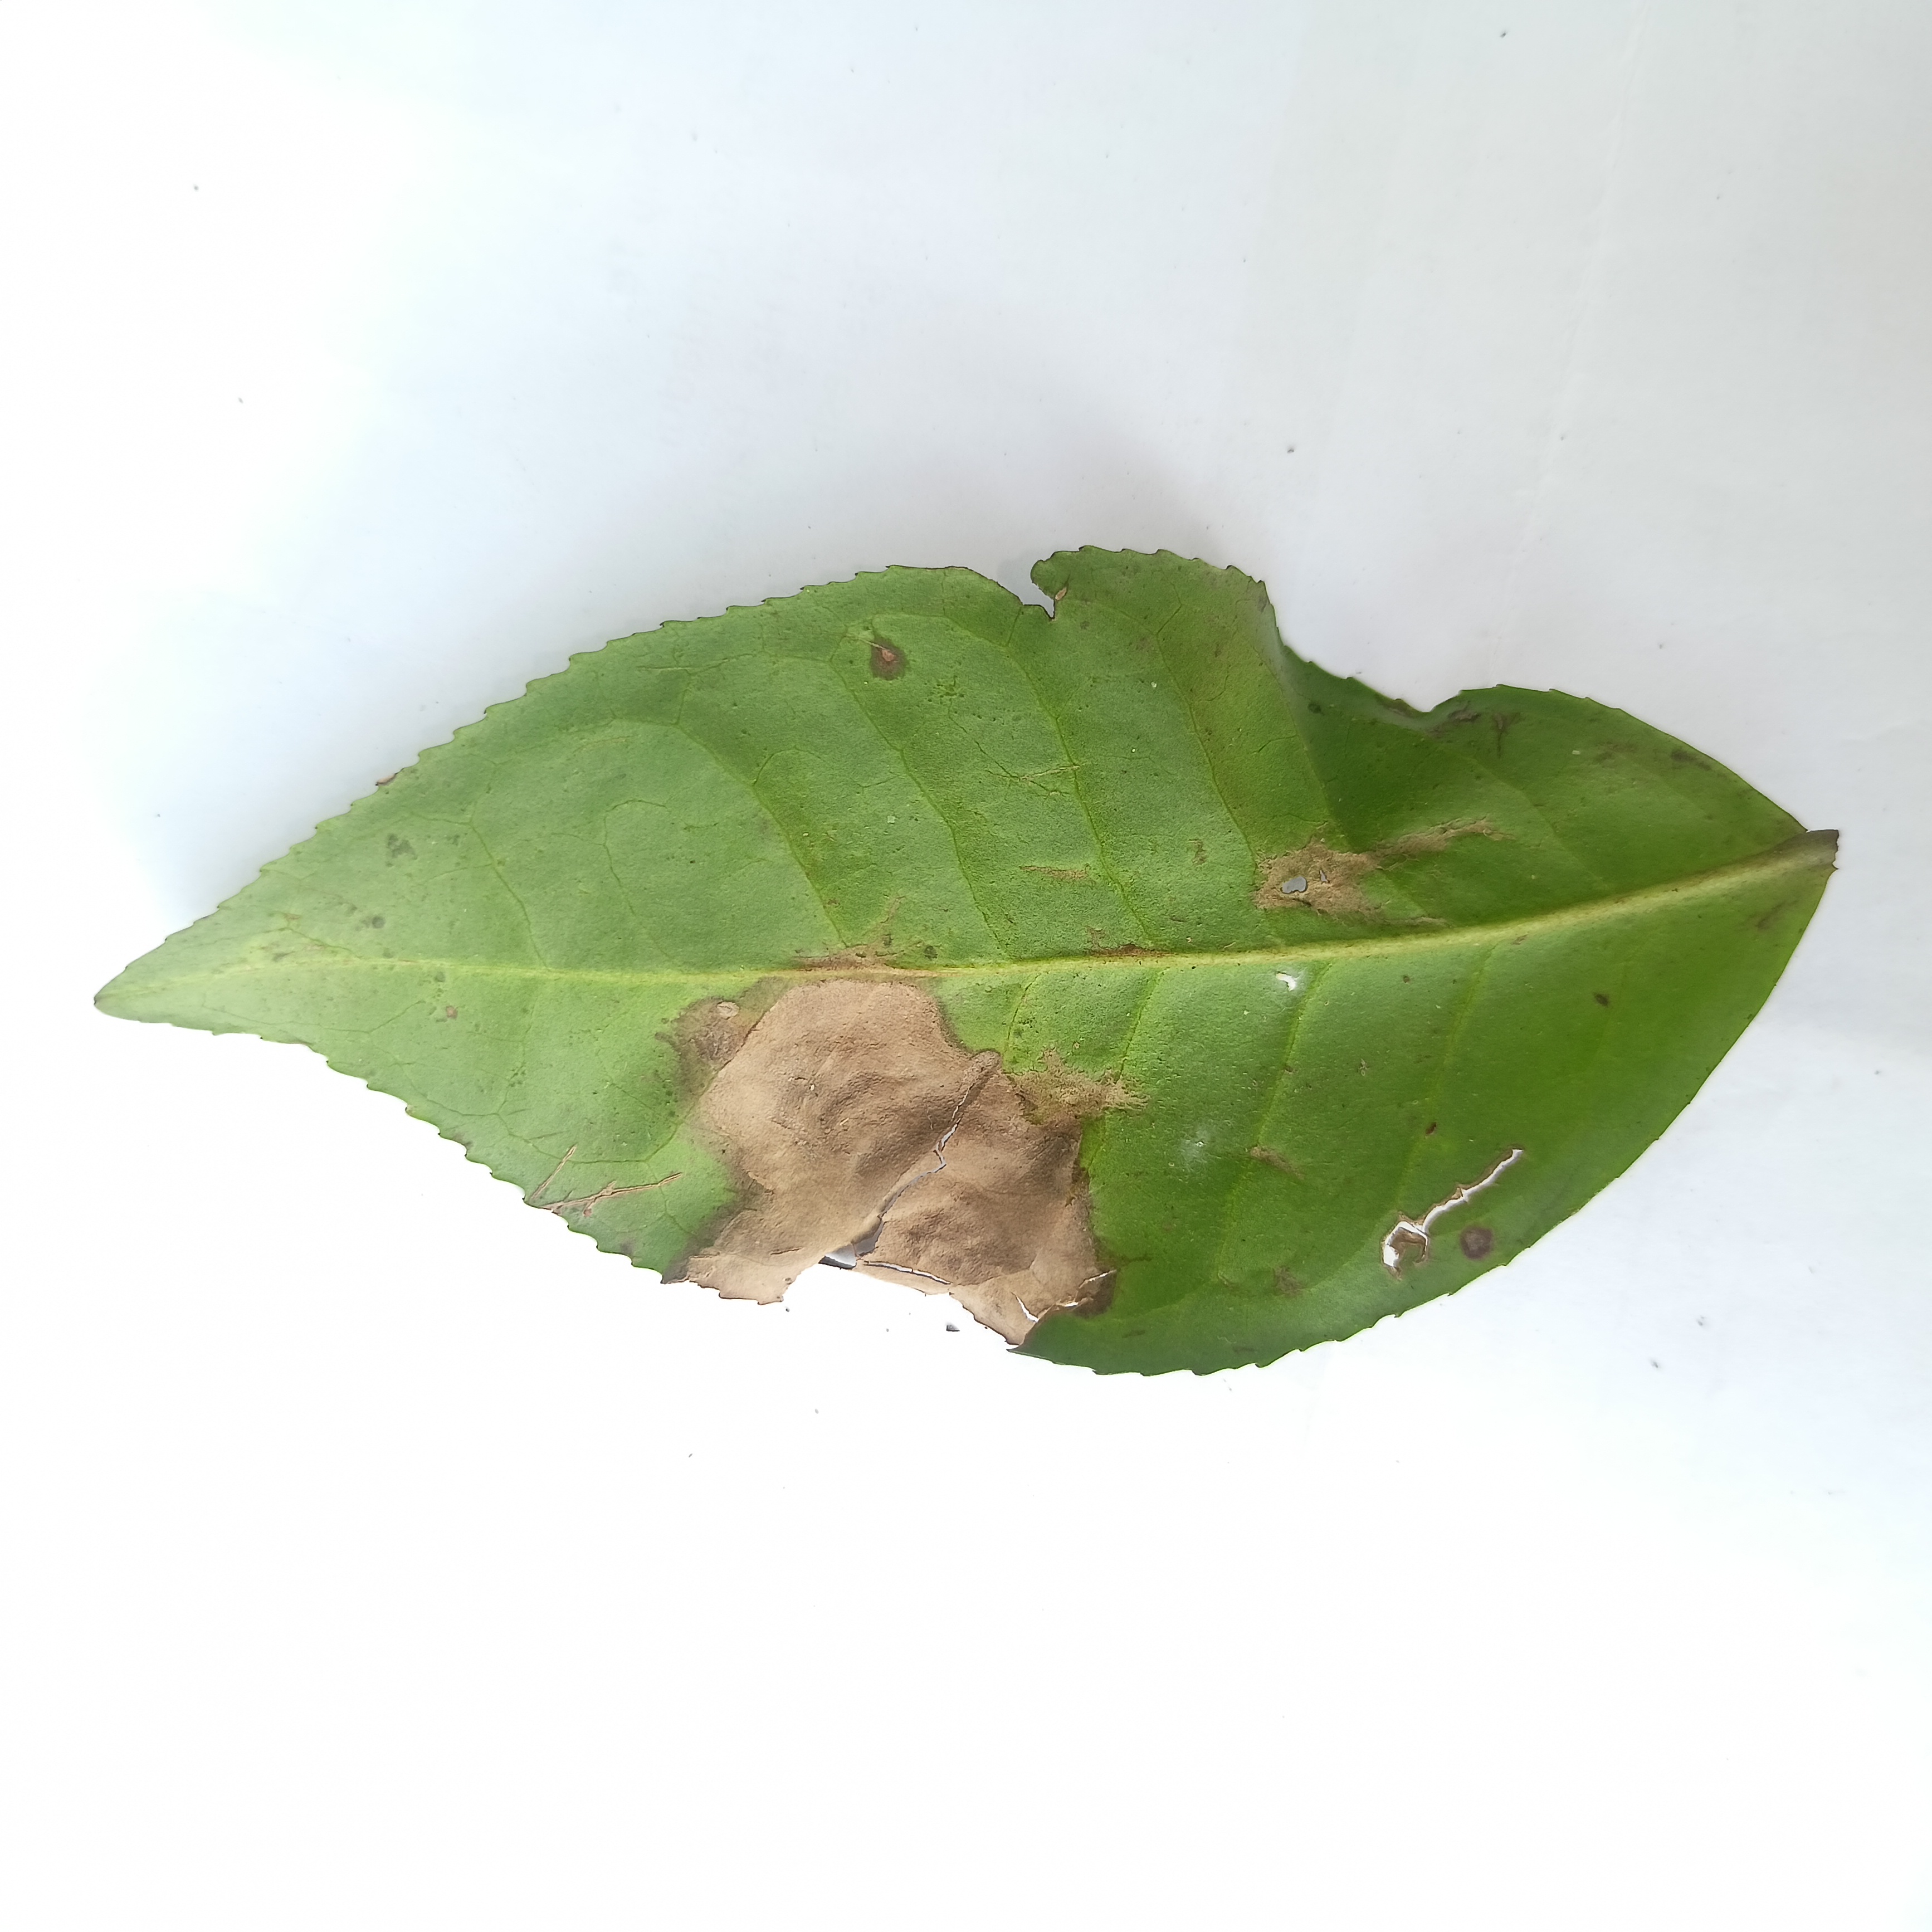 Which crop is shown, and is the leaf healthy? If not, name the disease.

tea, brown blight
